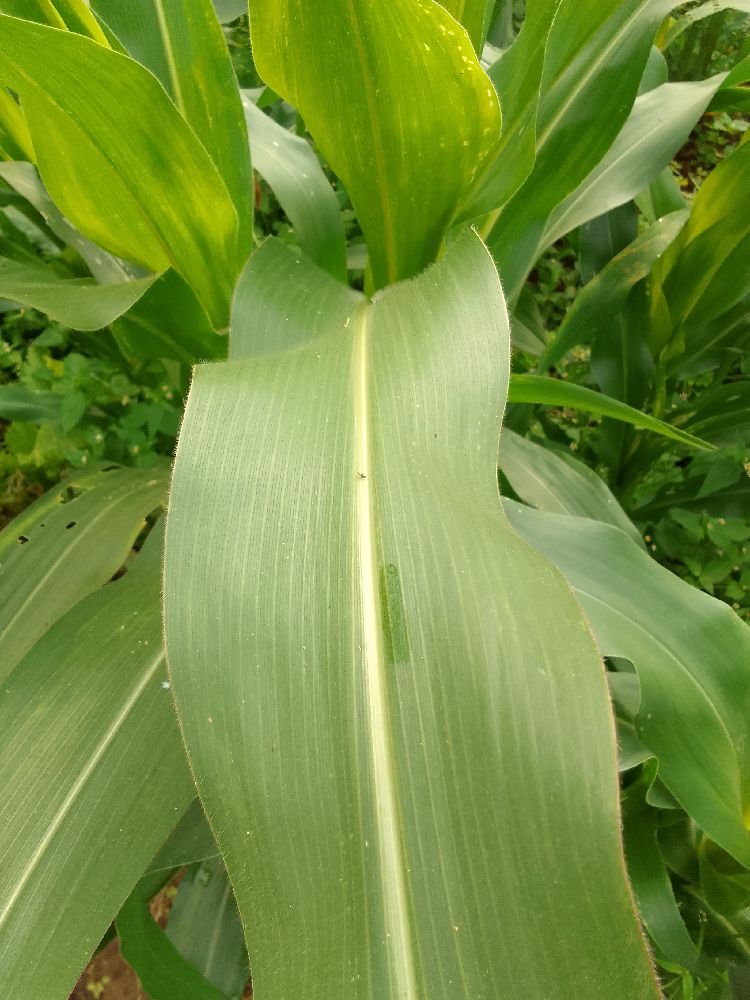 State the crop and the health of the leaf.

maize, healthy
